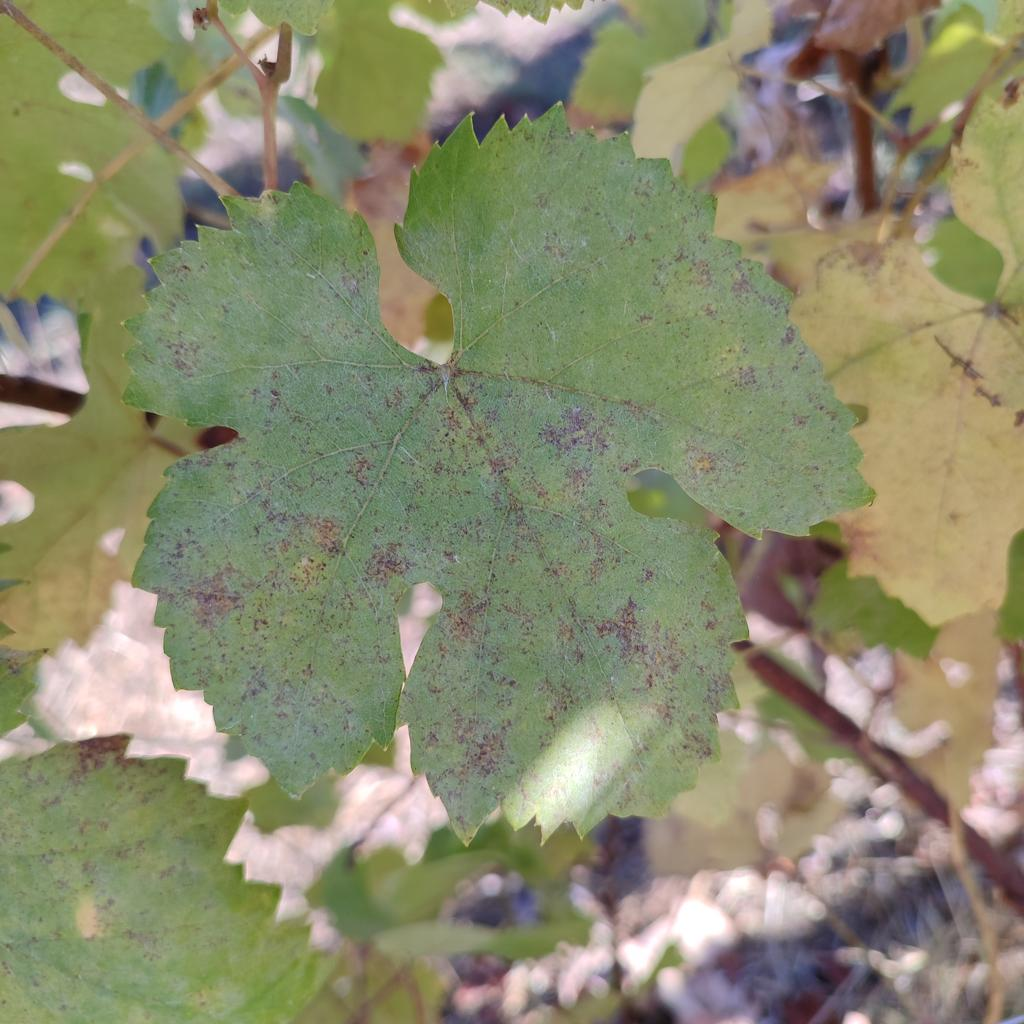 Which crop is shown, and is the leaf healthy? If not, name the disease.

grapevine, powdery mildew
